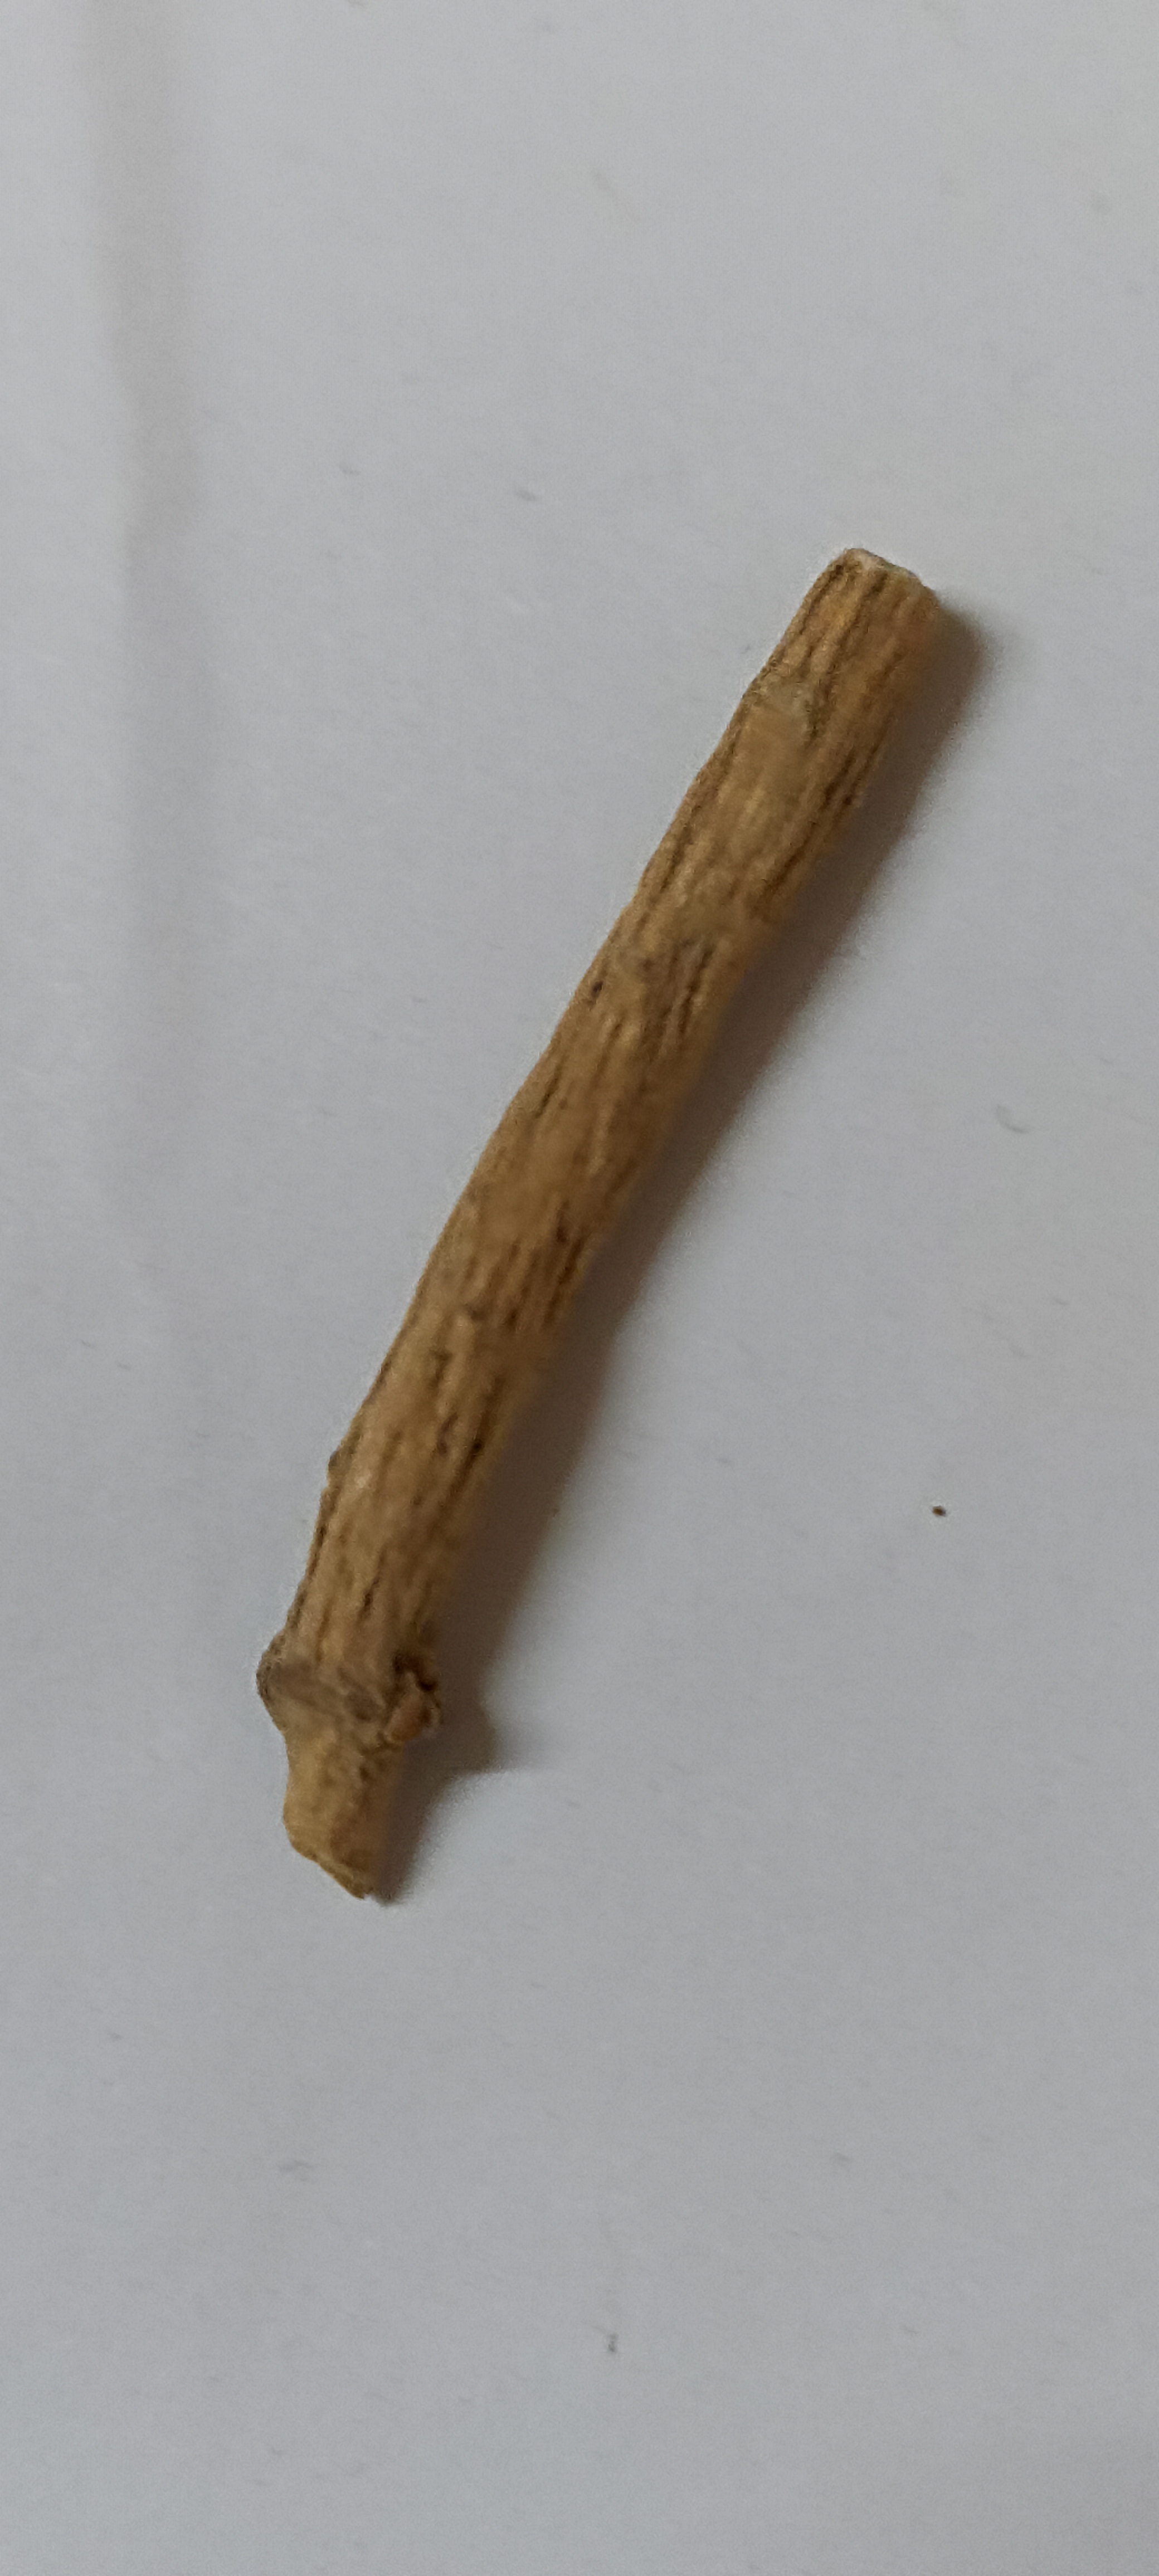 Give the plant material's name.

ashwagandha
